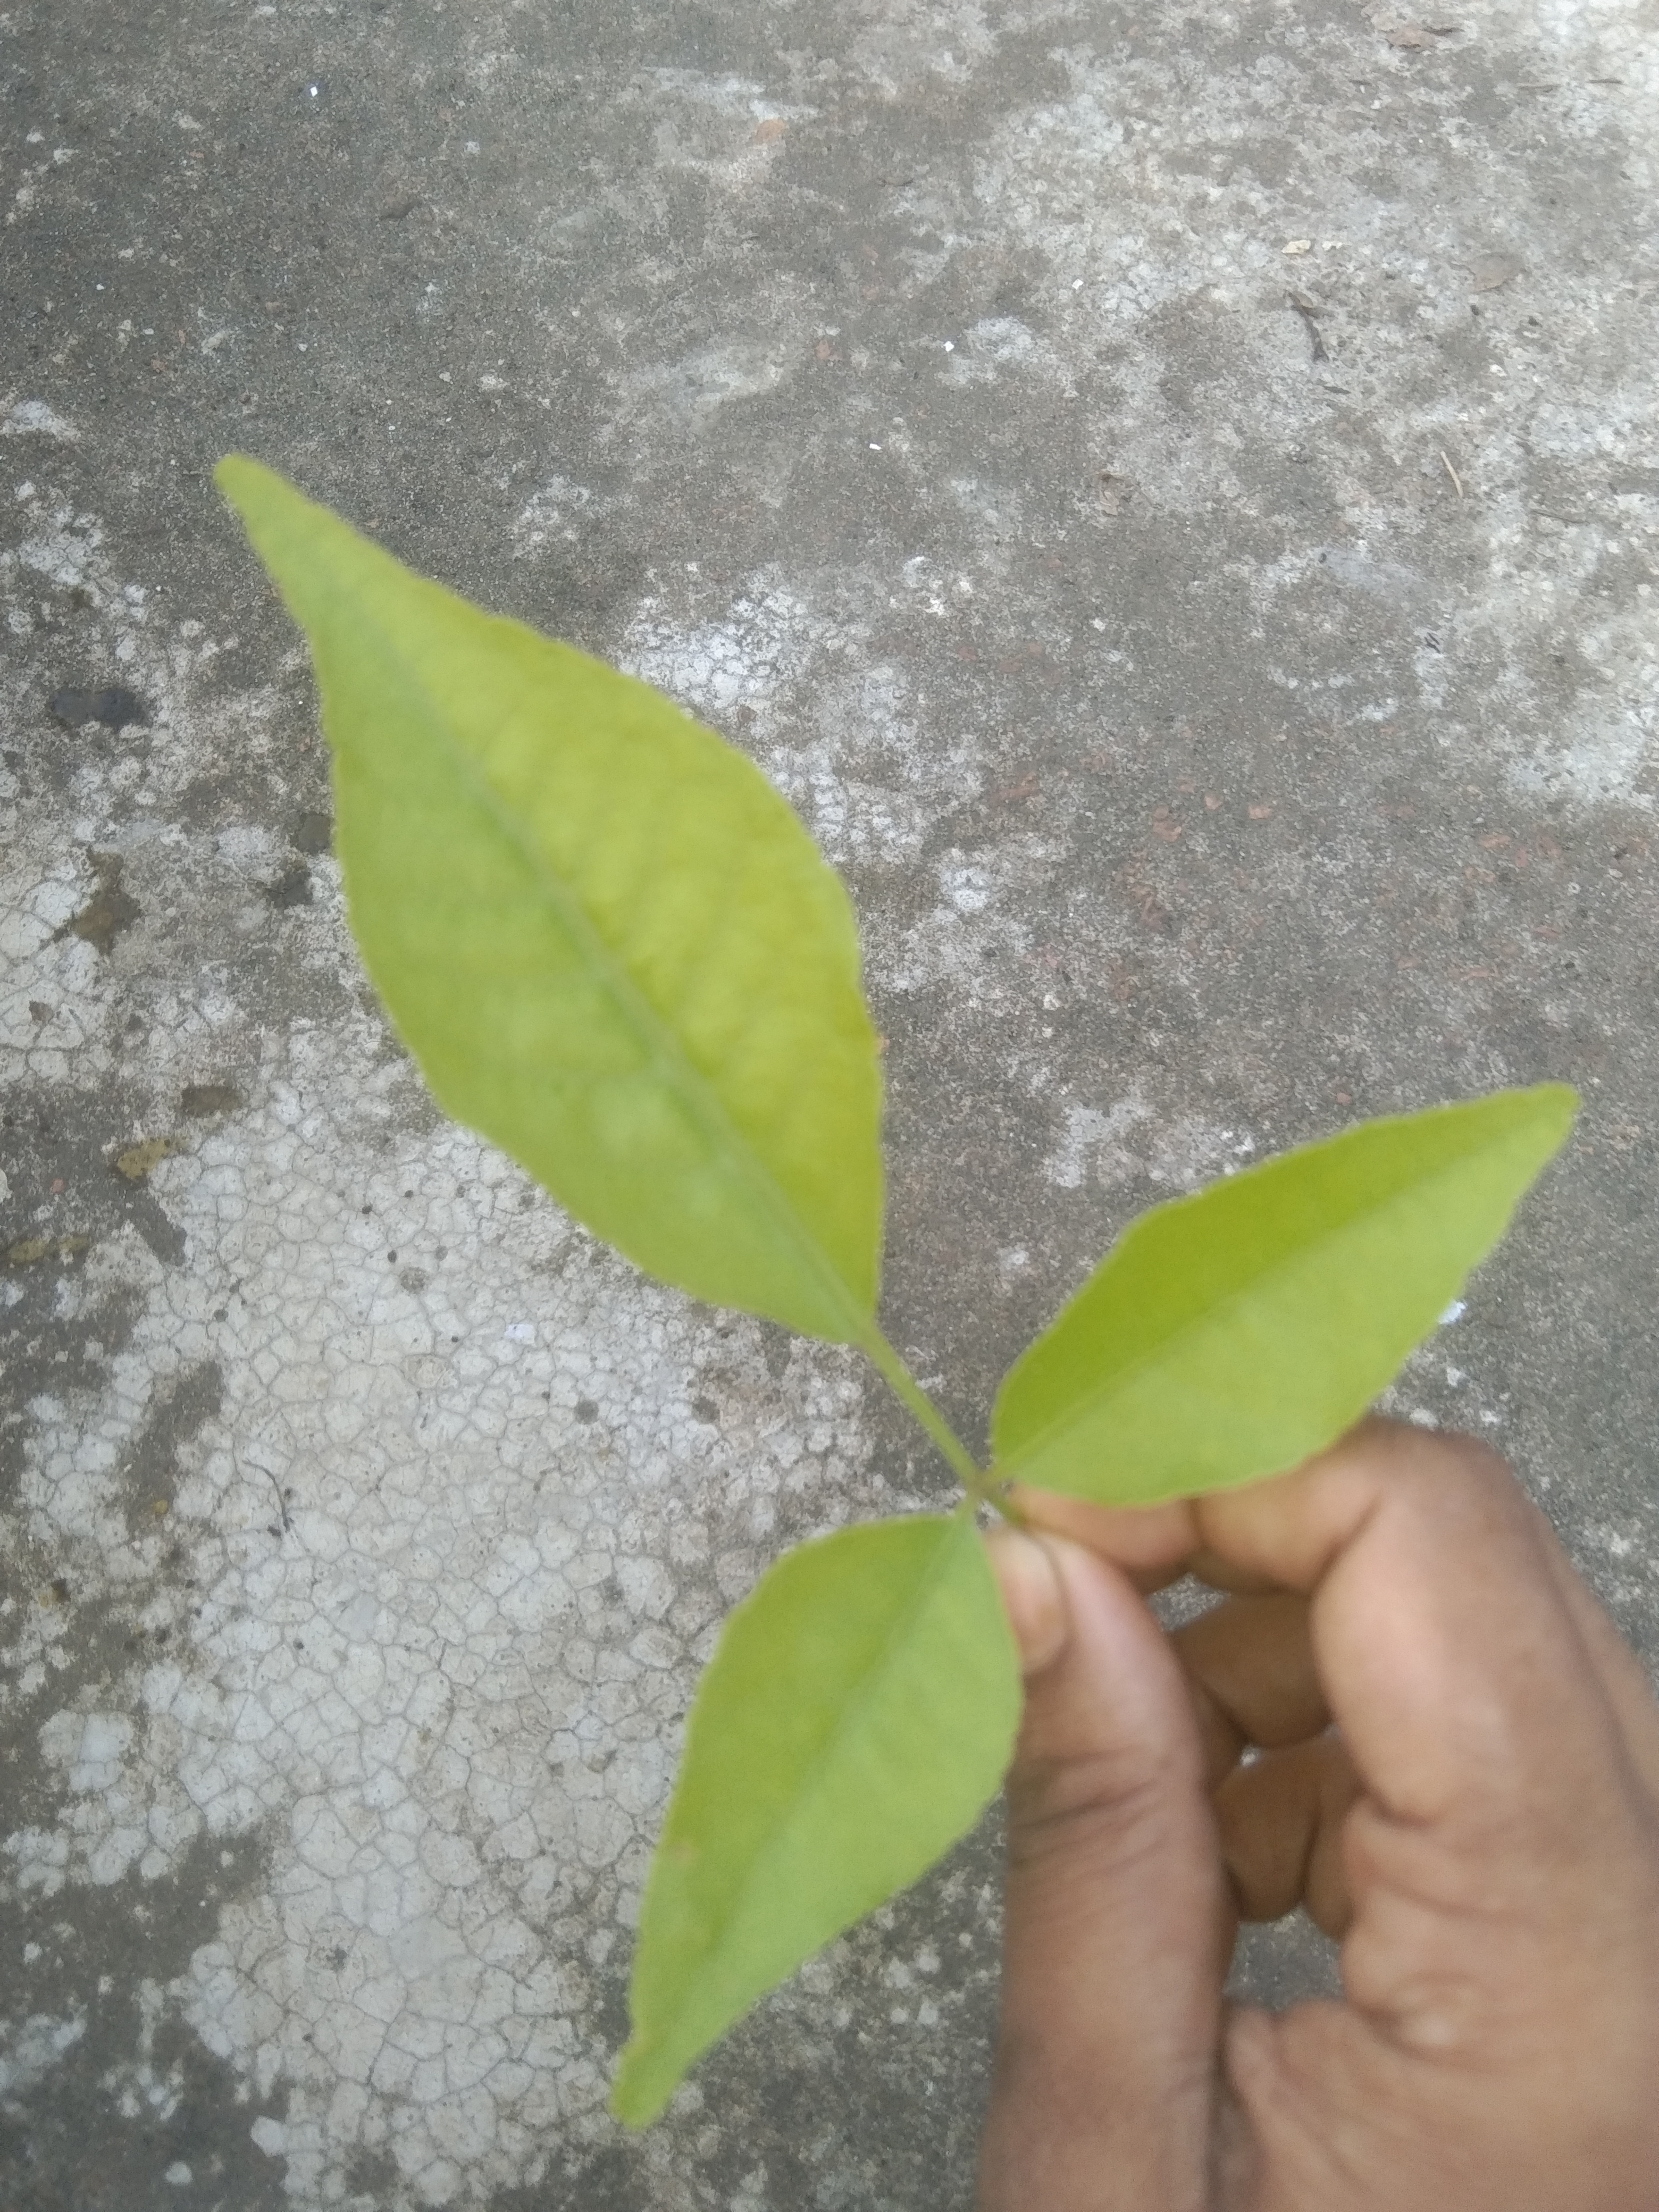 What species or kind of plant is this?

wood apple
